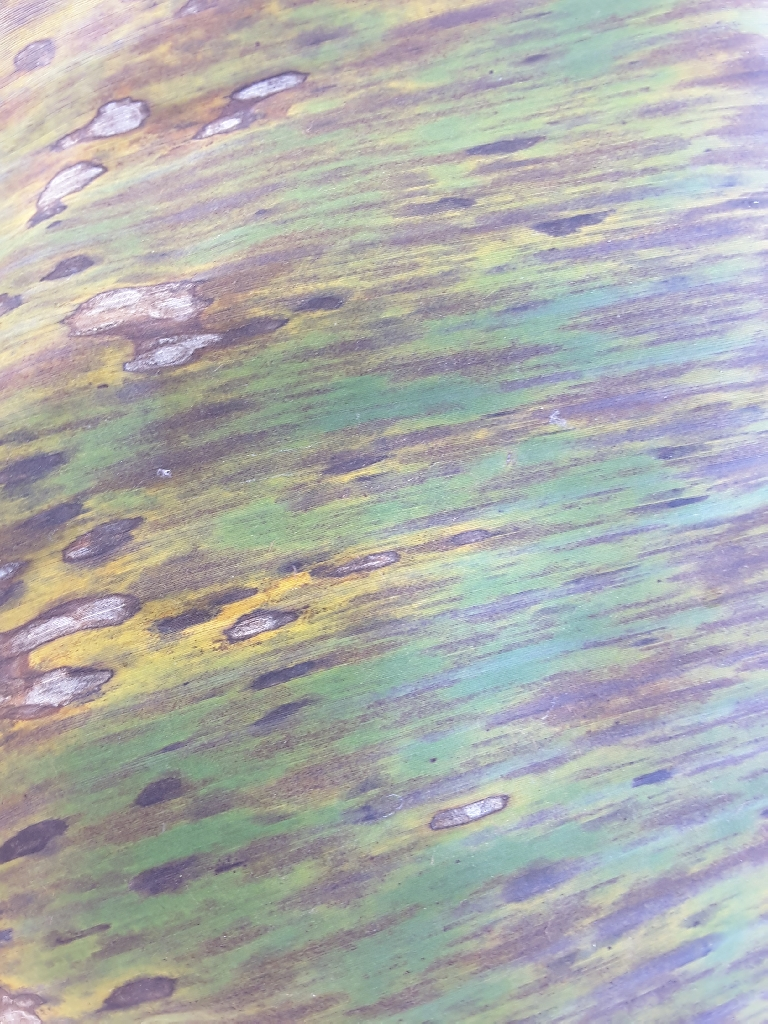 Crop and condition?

banana, black sigatoka
